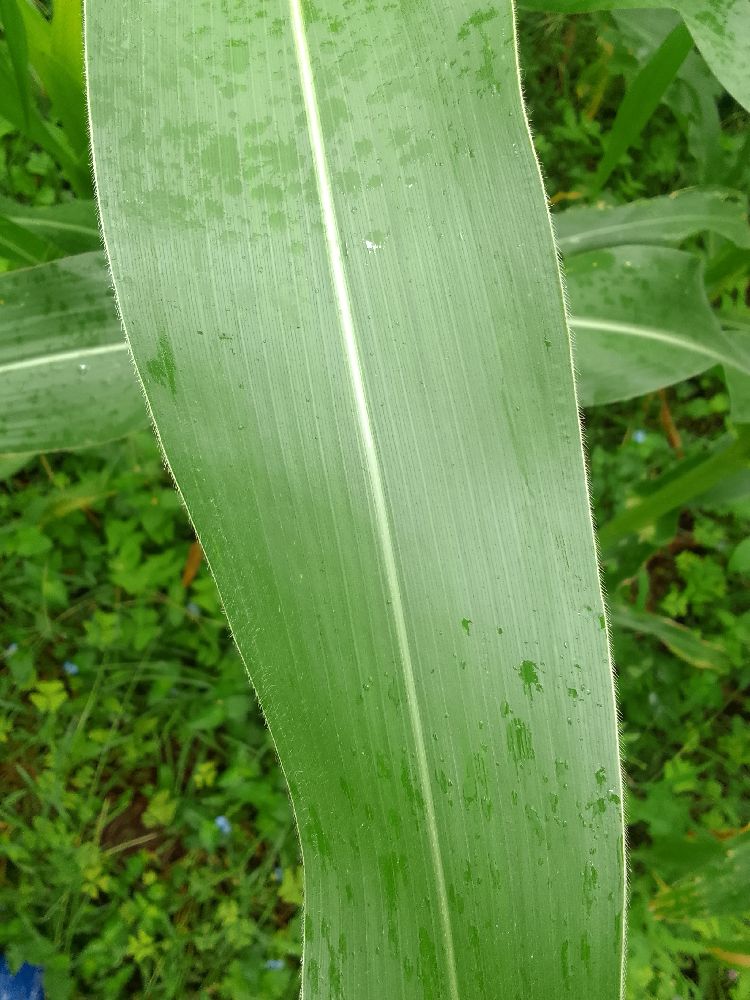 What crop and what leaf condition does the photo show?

maize, healthy
